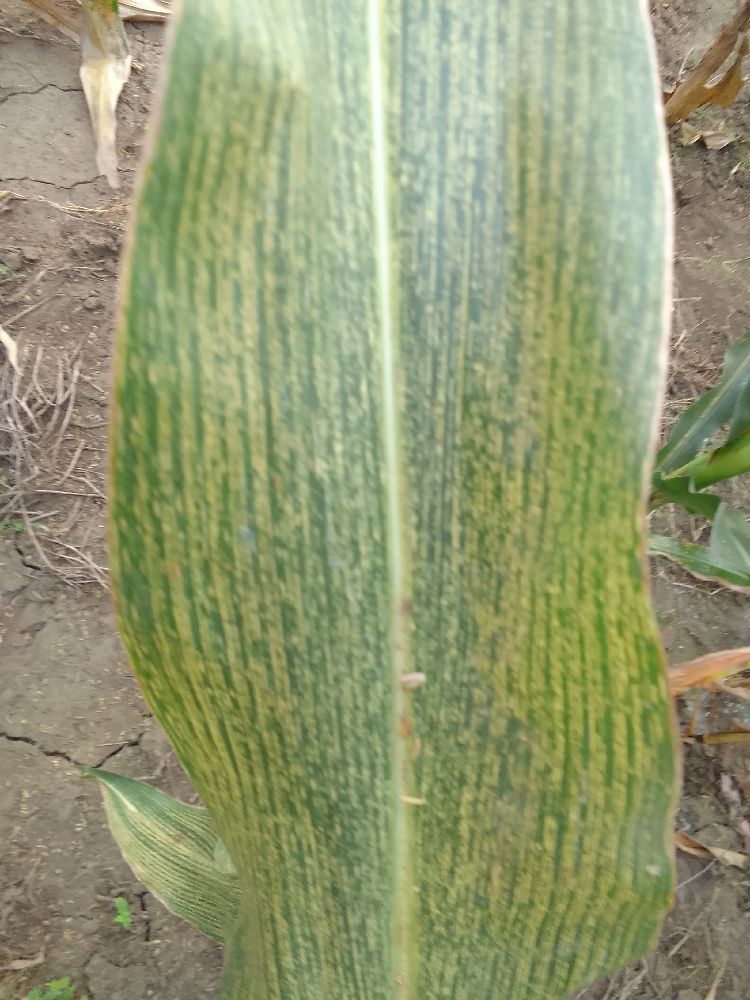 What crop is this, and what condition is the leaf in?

maize, maize streak virus
